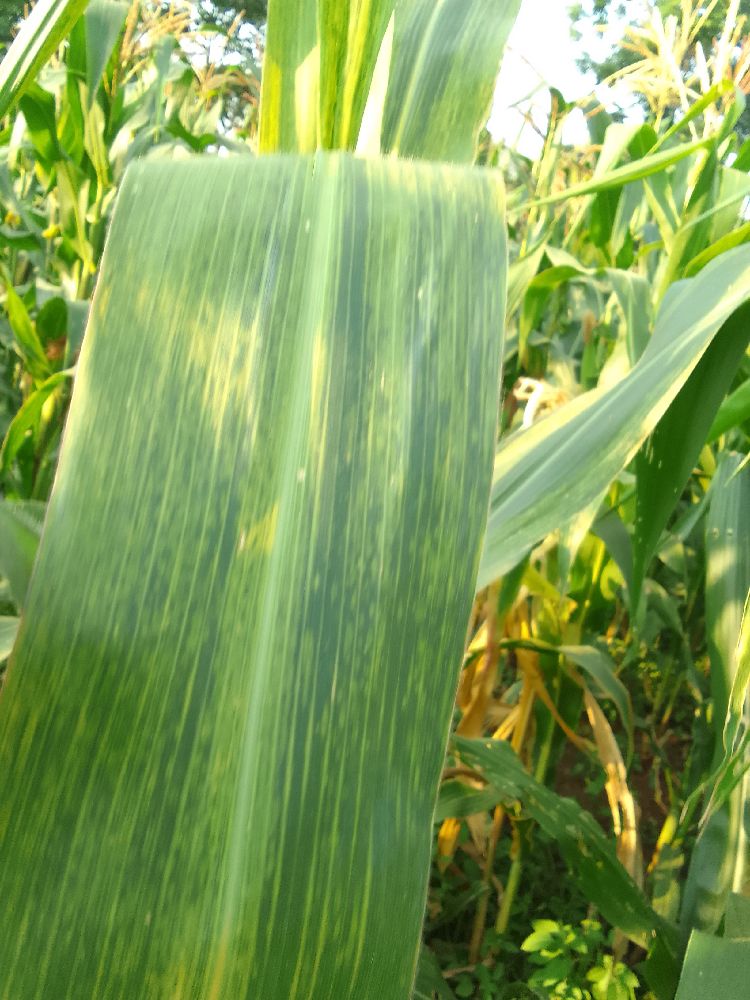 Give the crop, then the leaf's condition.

maize, maize lethal necrosis
